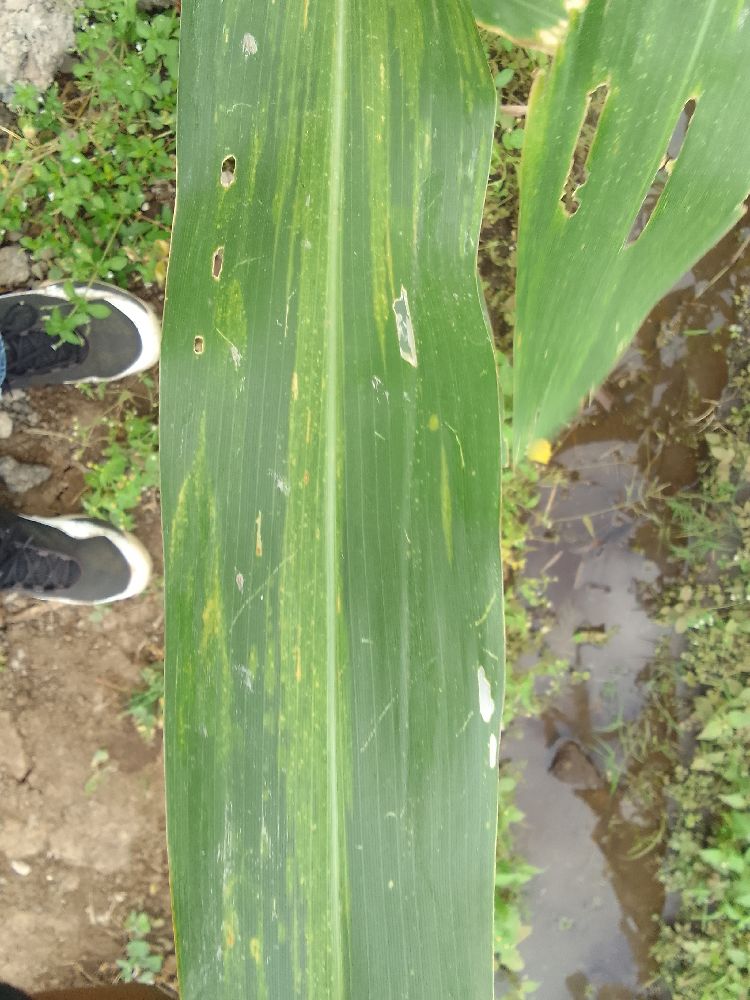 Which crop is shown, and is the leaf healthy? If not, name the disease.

maize, maize lethal necrosis
